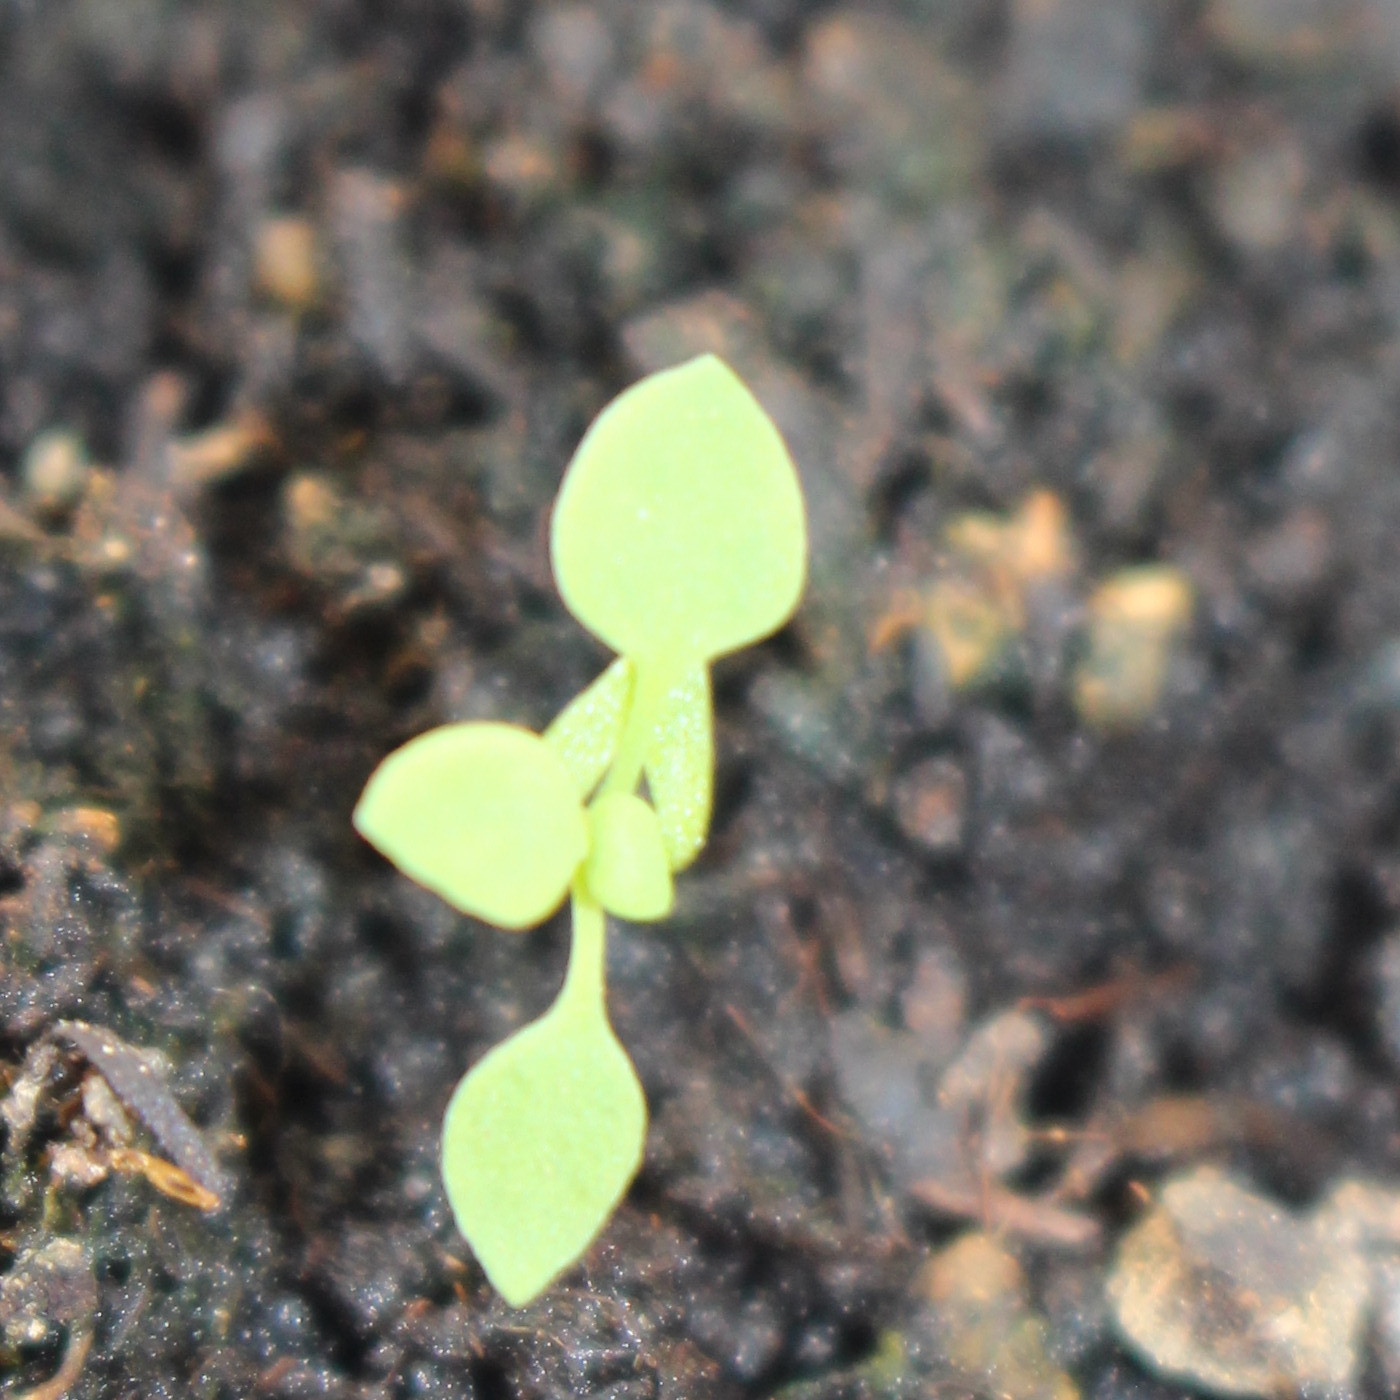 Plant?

Papaver rhoeas
